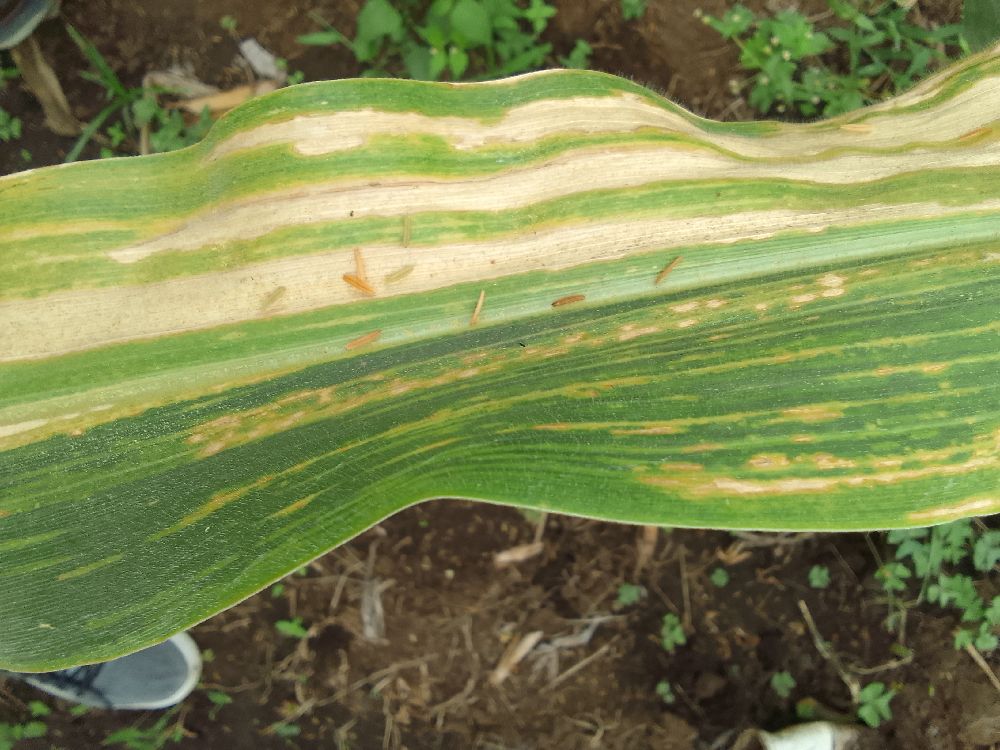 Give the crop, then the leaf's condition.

maize, maize lethal necrosis
